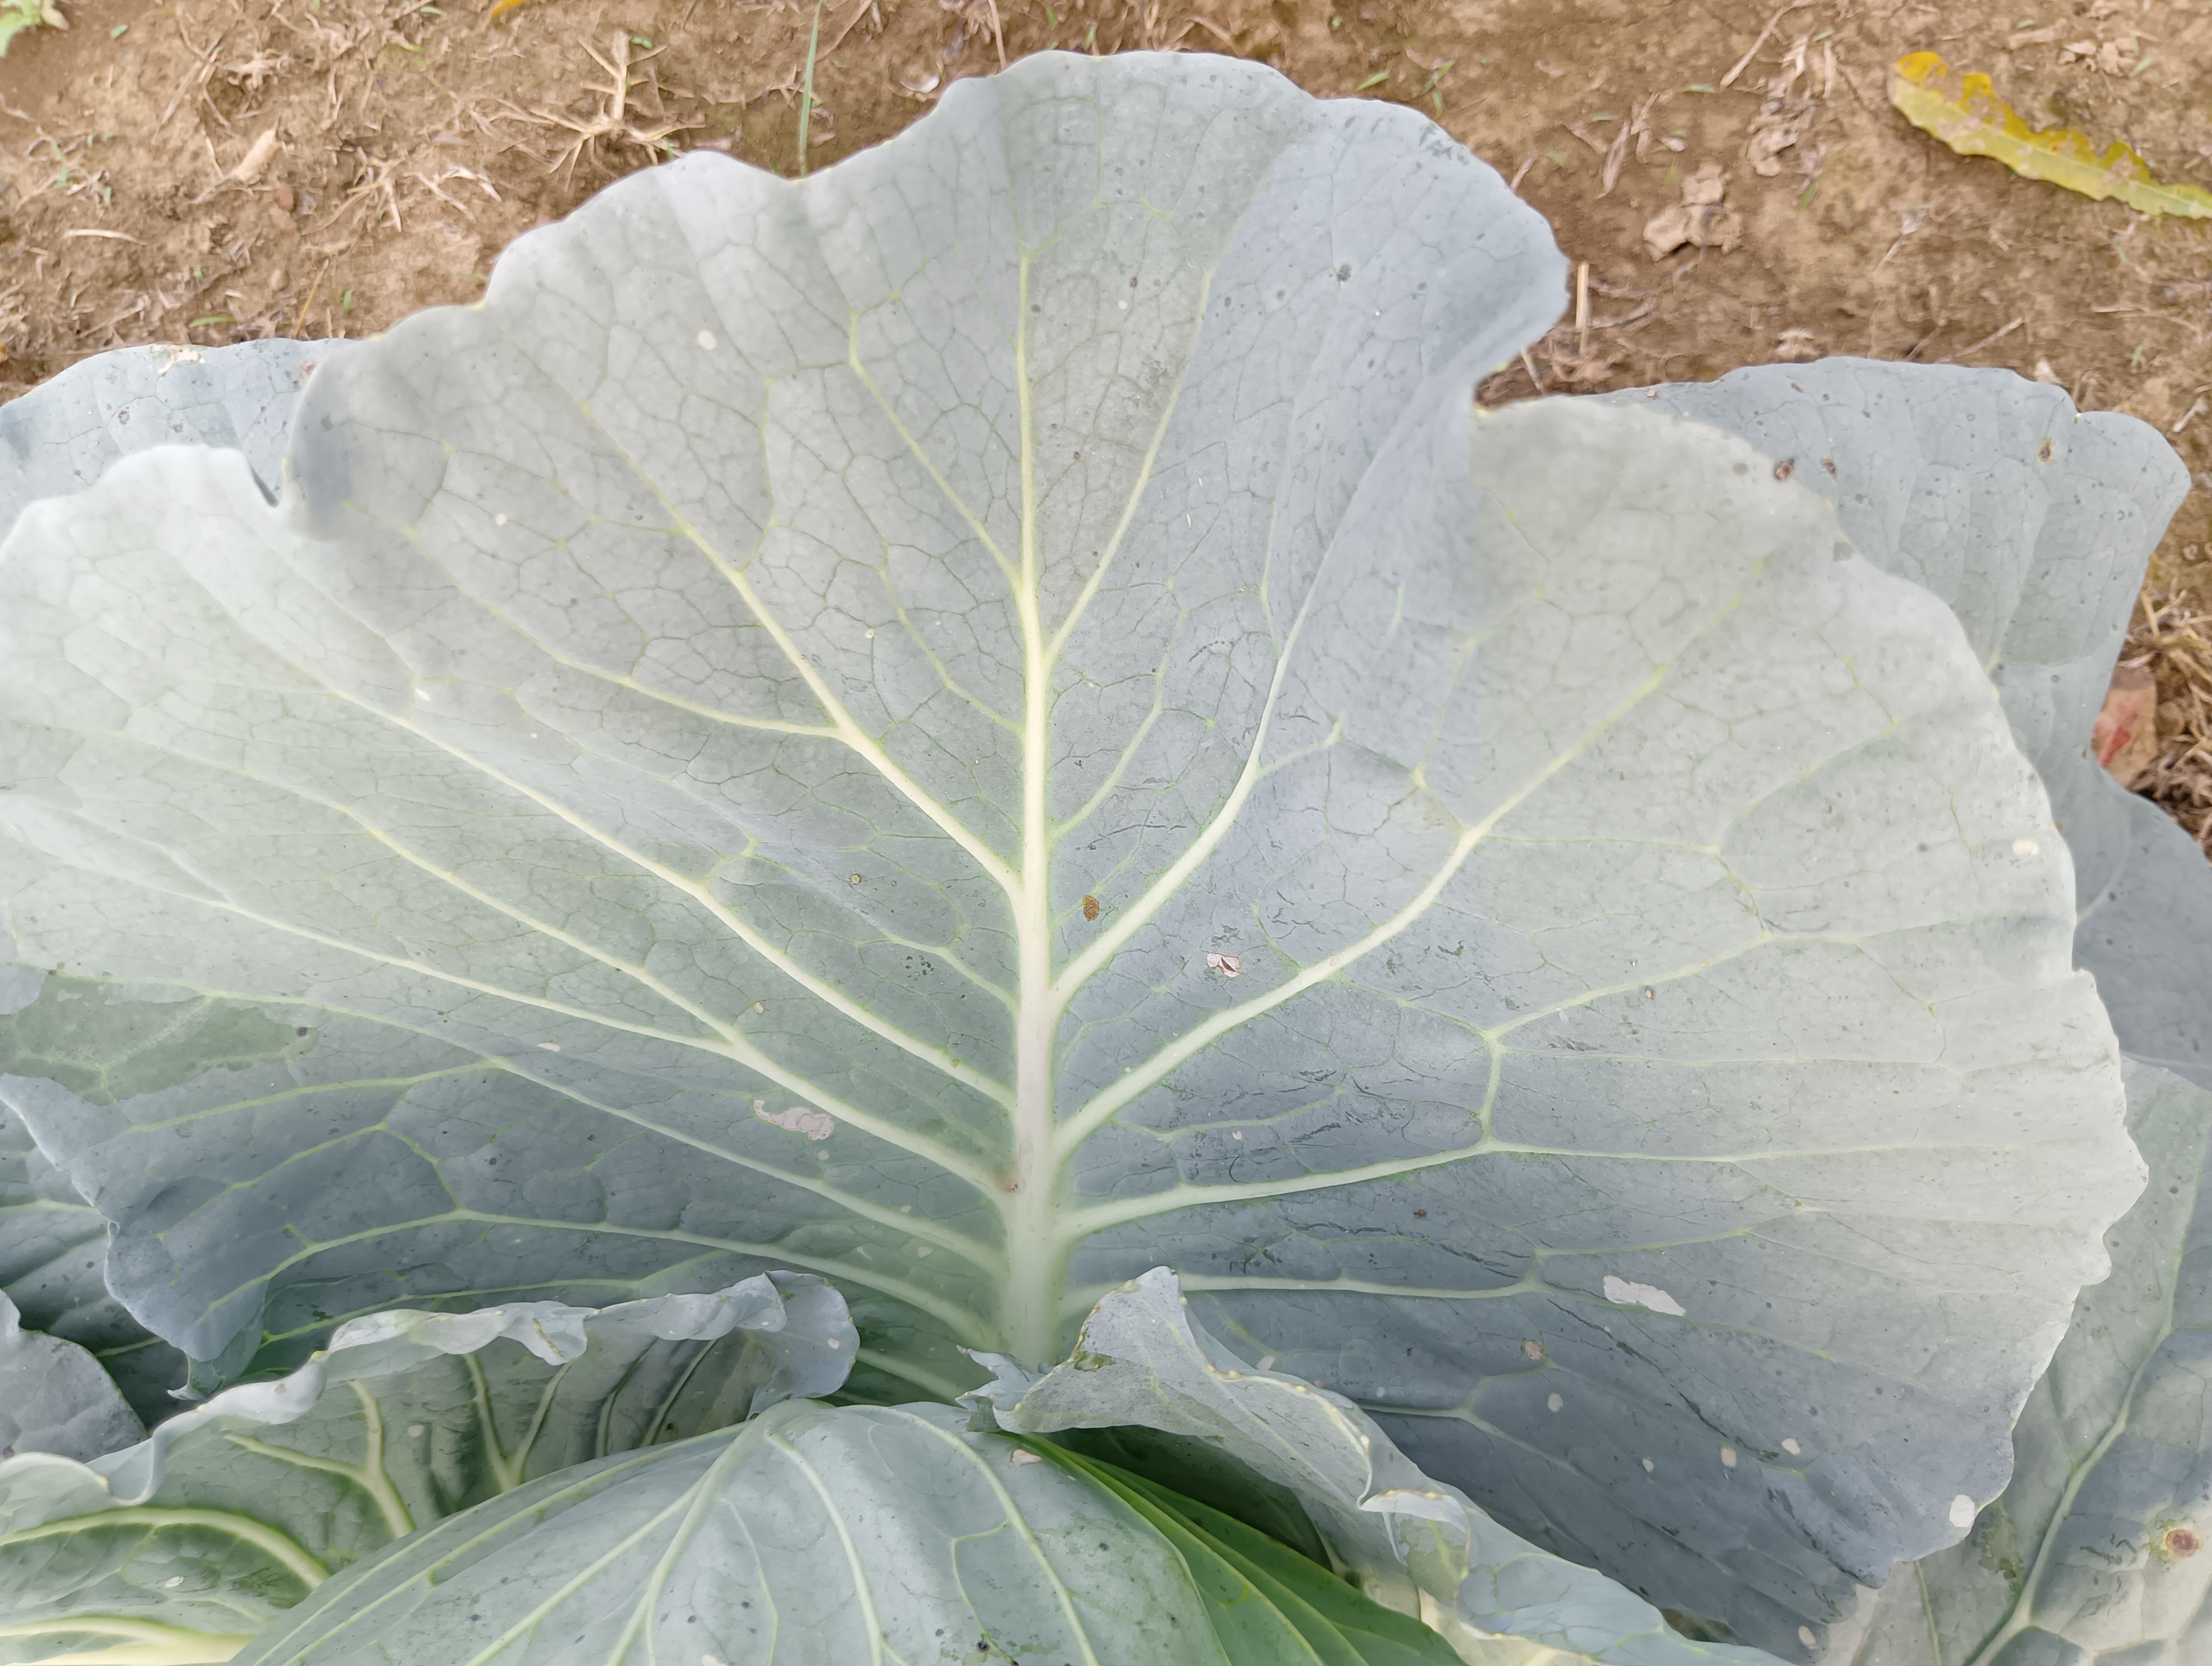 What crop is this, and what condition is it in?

cabbage, healthy
